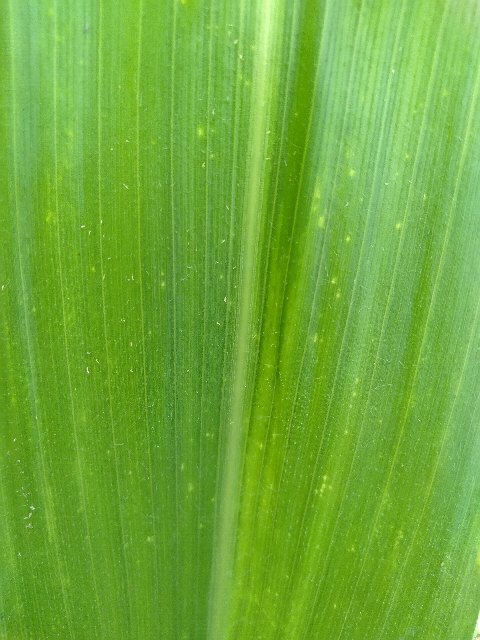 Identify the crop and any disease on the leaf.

maize, maize lethal necrosis
